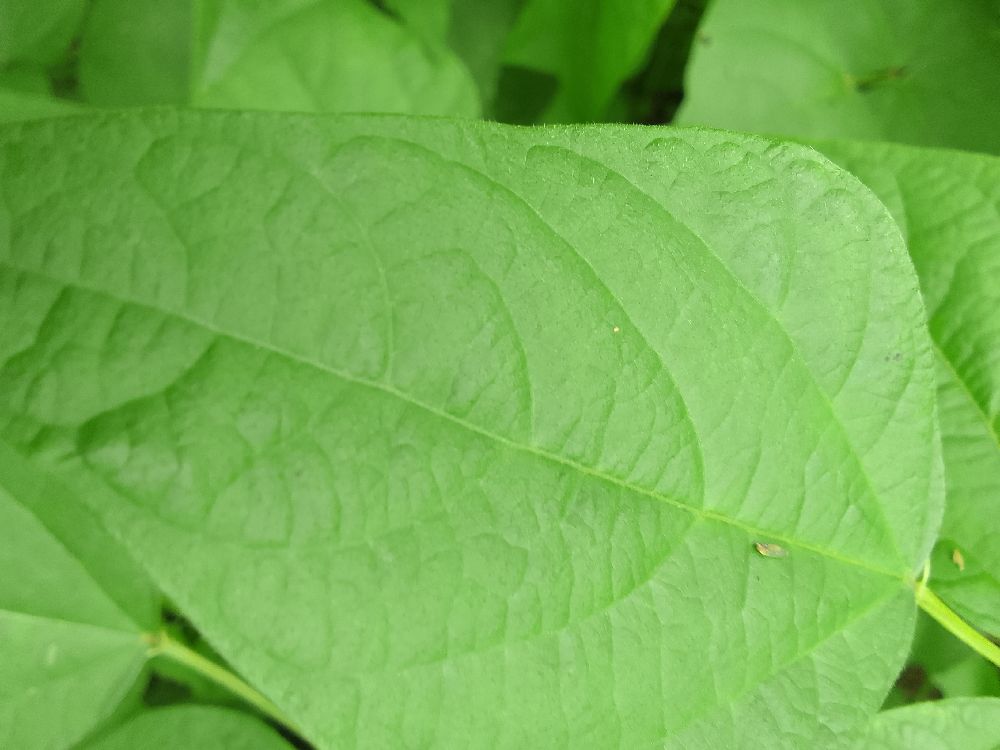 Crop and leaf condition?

common bean, healthy
